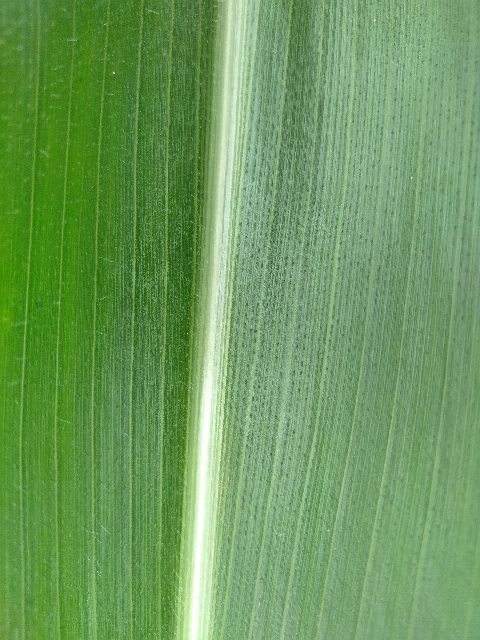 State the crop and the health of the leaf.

maize, healthy
